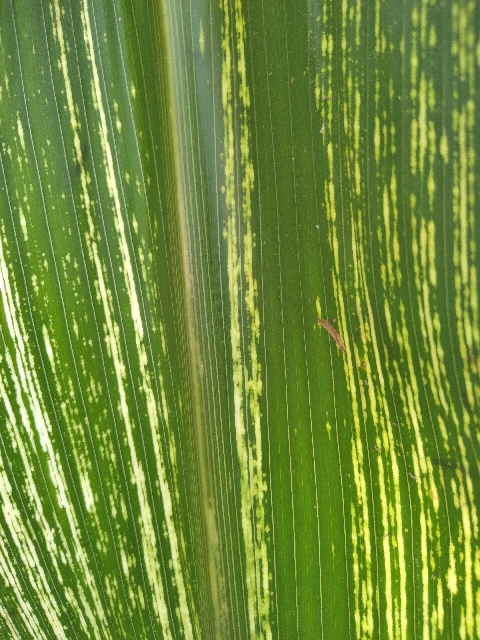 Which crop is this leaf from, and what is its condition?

maize, maize streak virus
